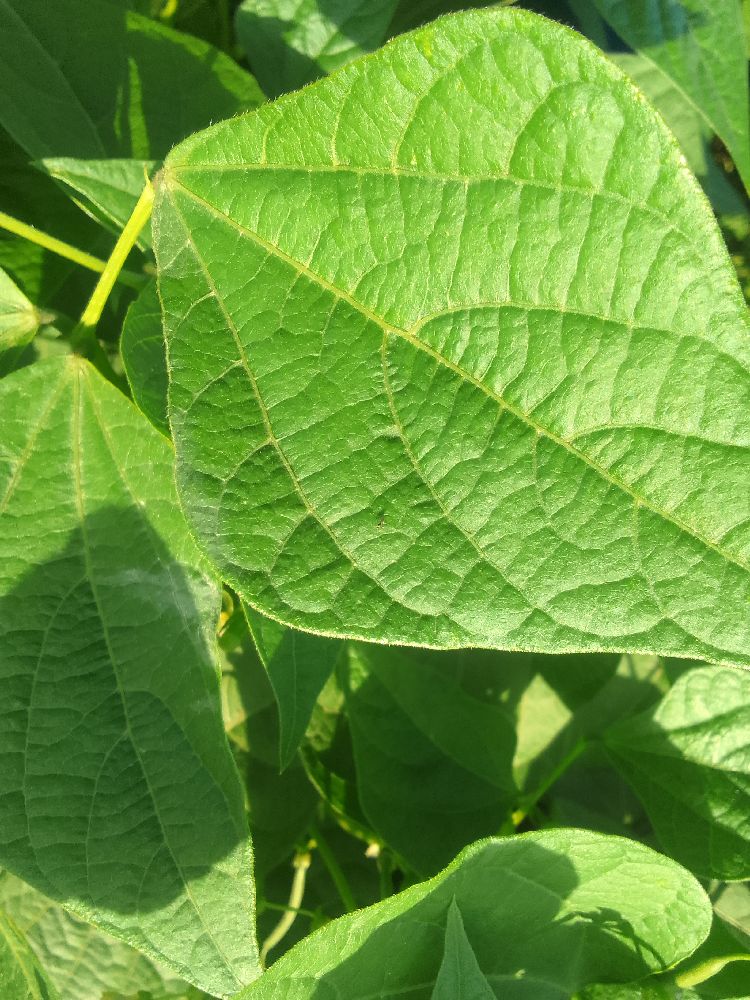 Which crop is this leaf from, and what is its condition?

common bean, healthy
